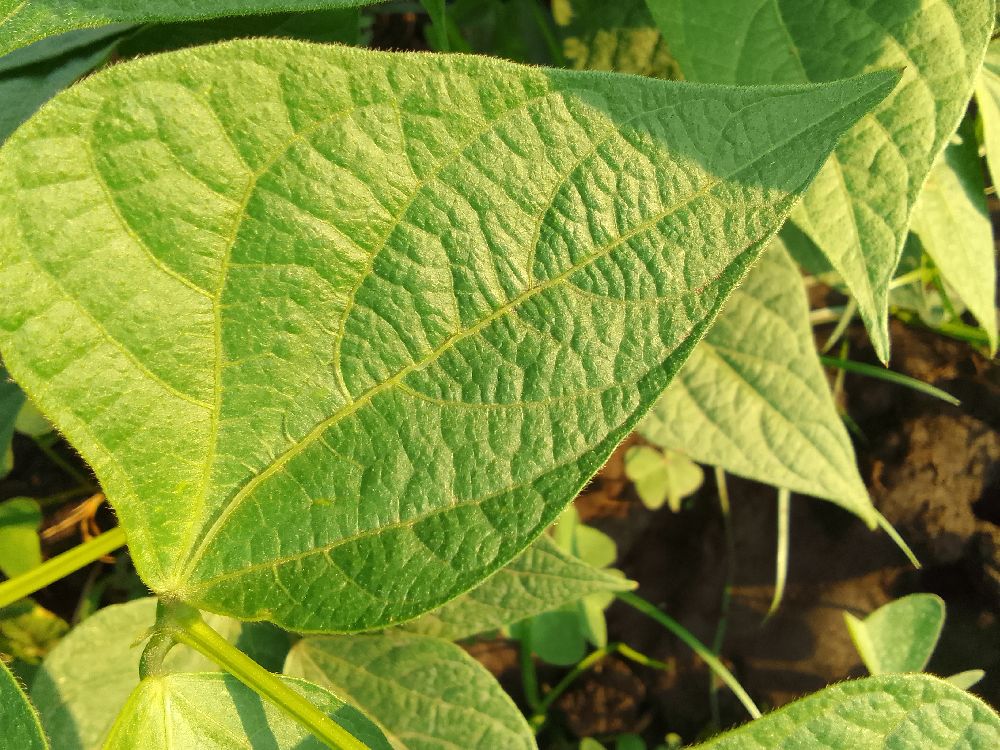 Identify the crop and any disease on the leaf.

common bean, healthy
